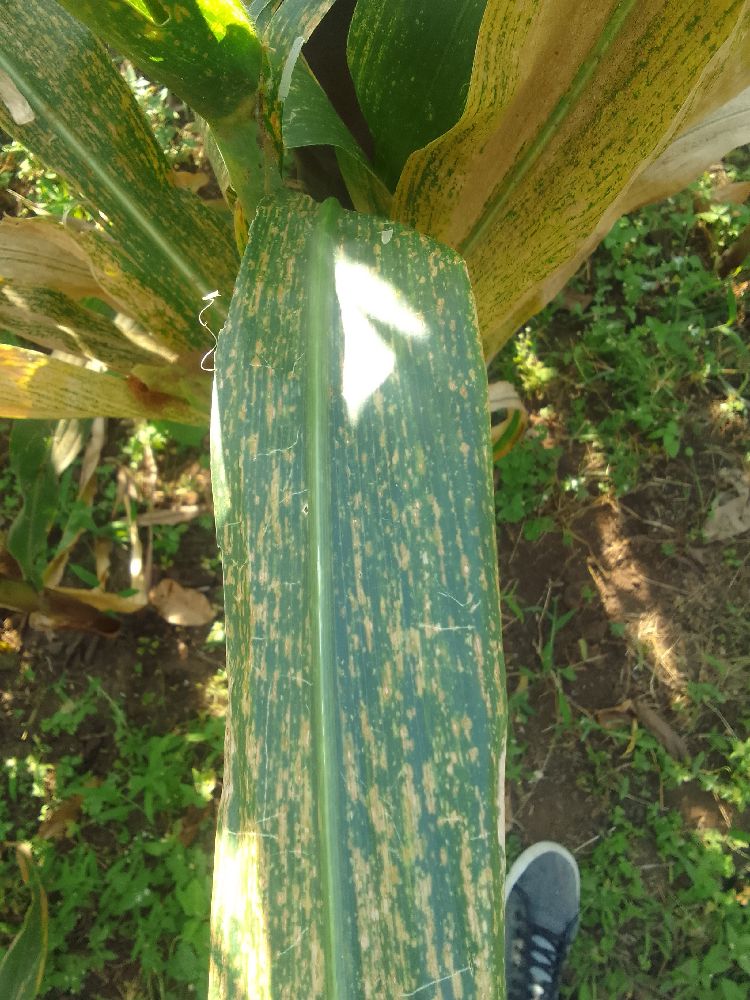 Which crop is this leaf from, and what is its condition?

maize, maize lethal necrosis
